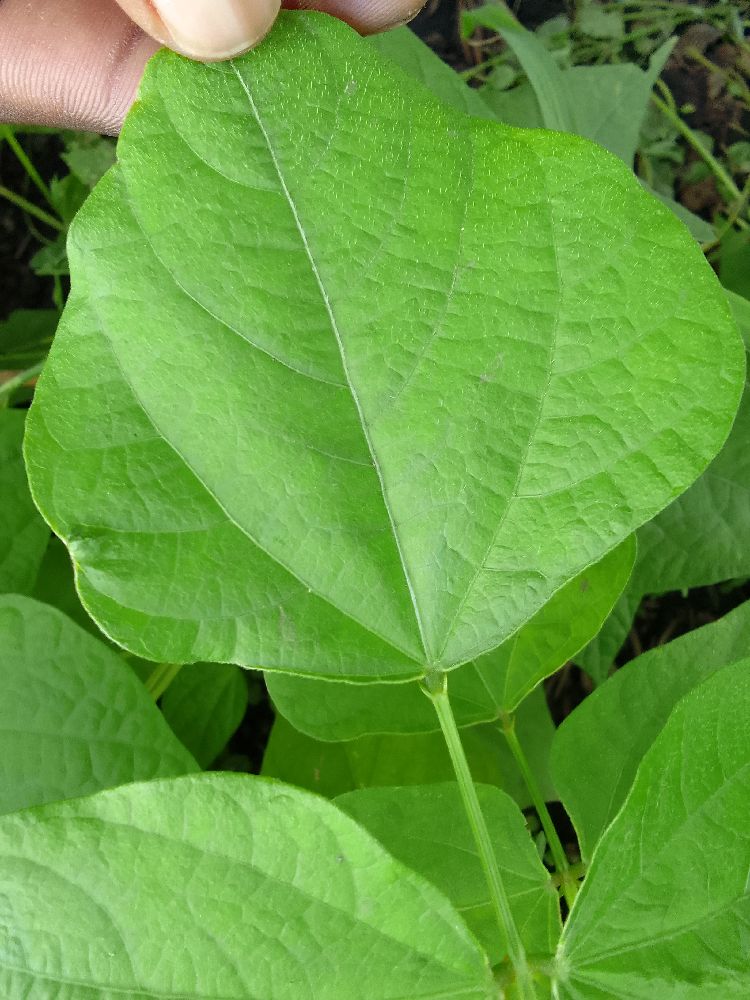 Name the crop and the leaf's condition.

common bean, healthy
